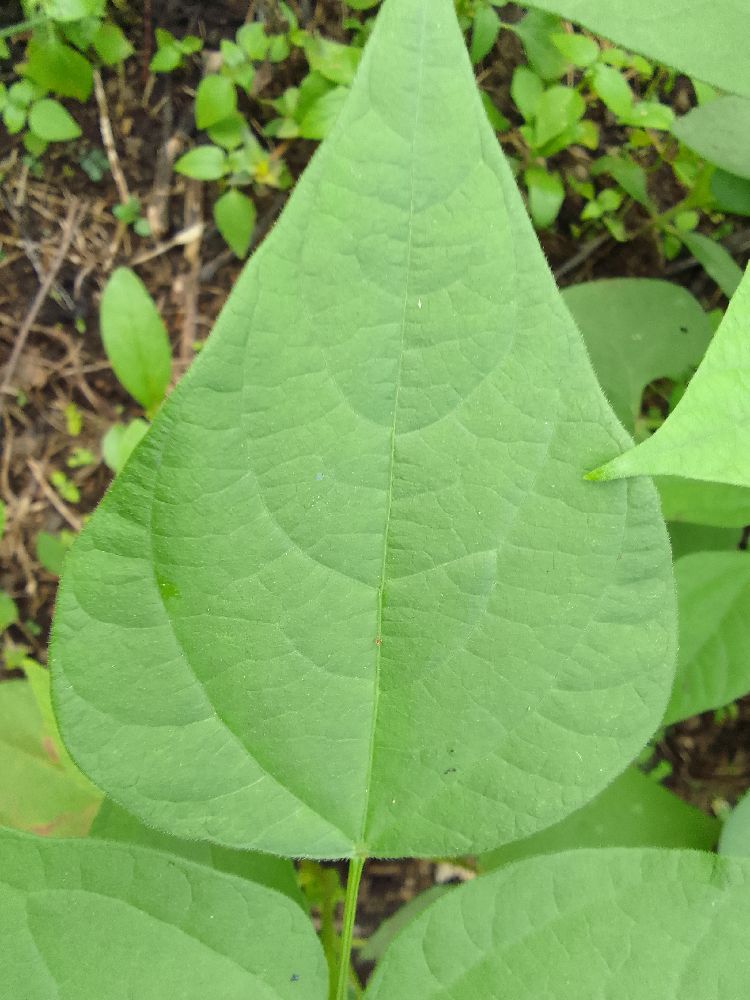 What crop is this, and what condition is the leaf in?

common bean, healthy
